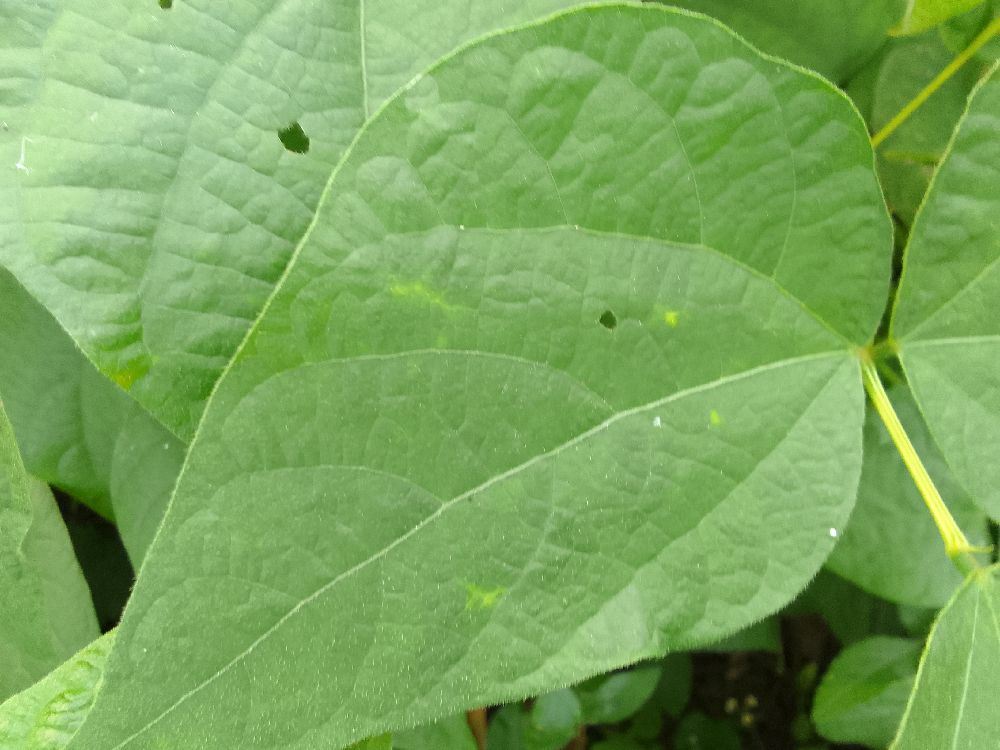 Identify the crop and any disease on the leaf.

common bean, healthy
